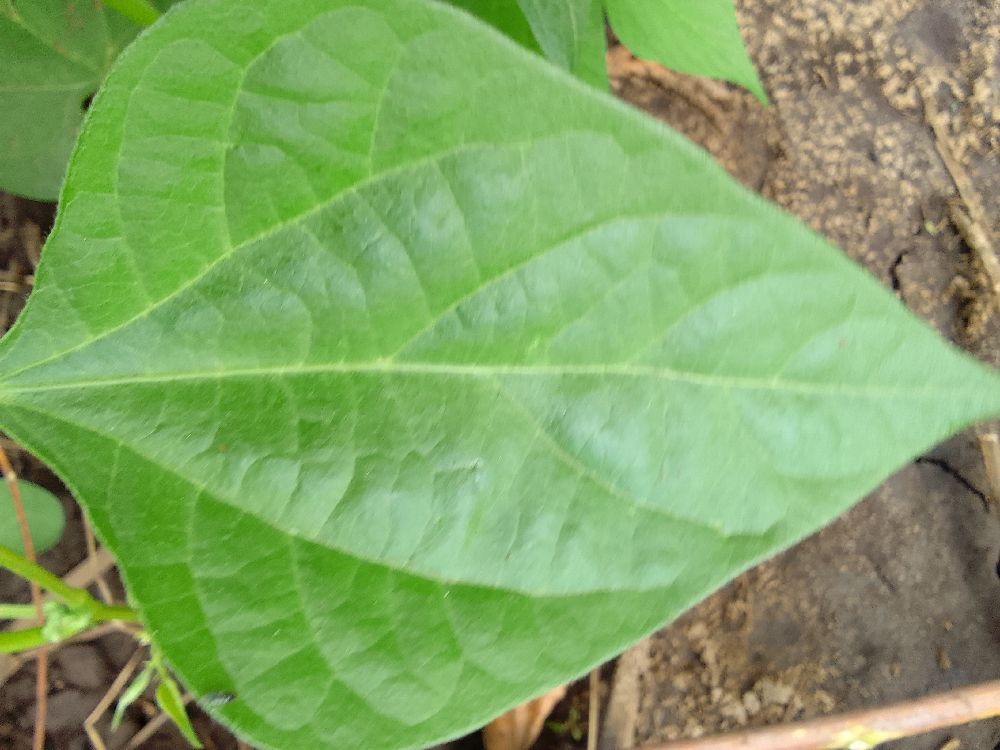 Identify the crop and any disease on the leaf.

common bean, healthy
